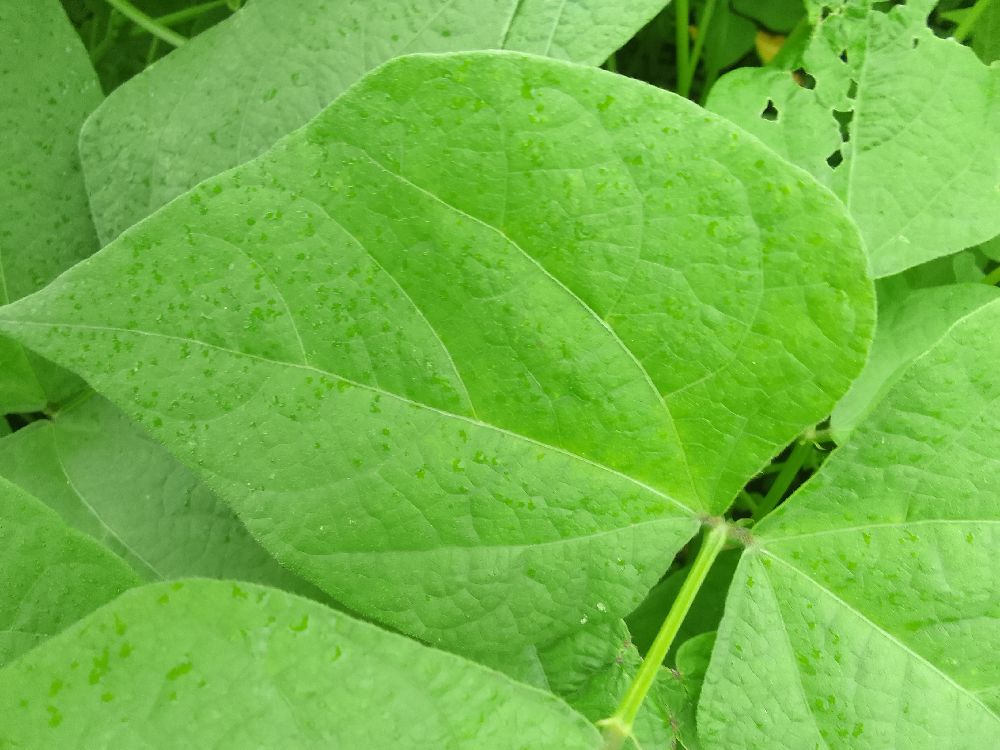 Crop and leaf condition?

common bean, healthy
